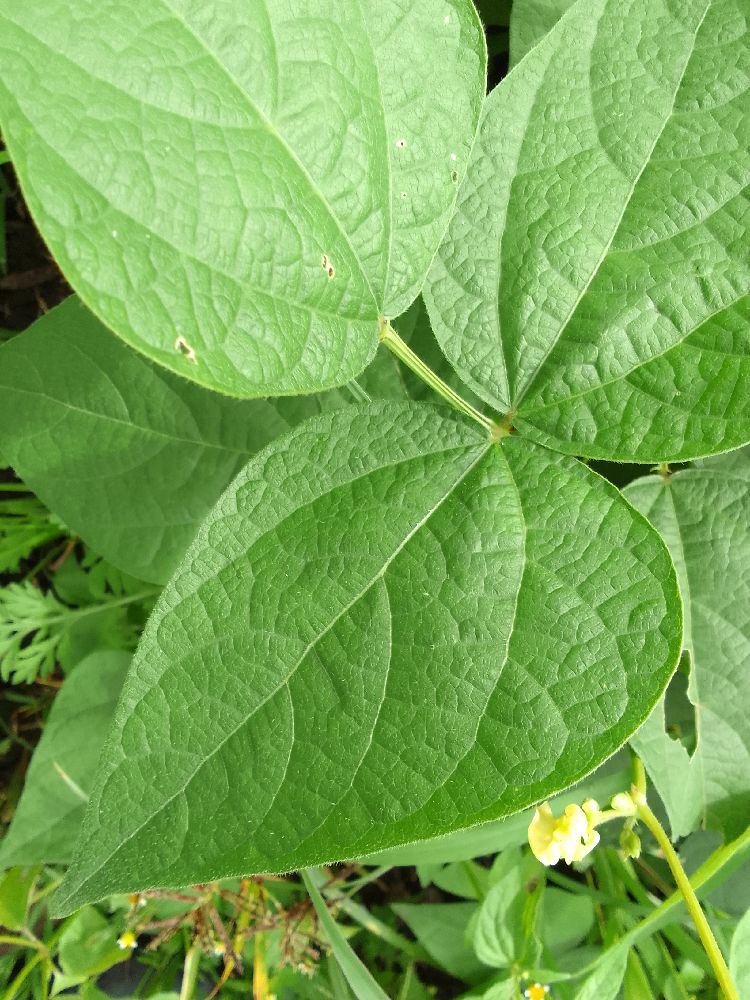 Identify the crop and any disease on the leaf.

common bean, healthy
